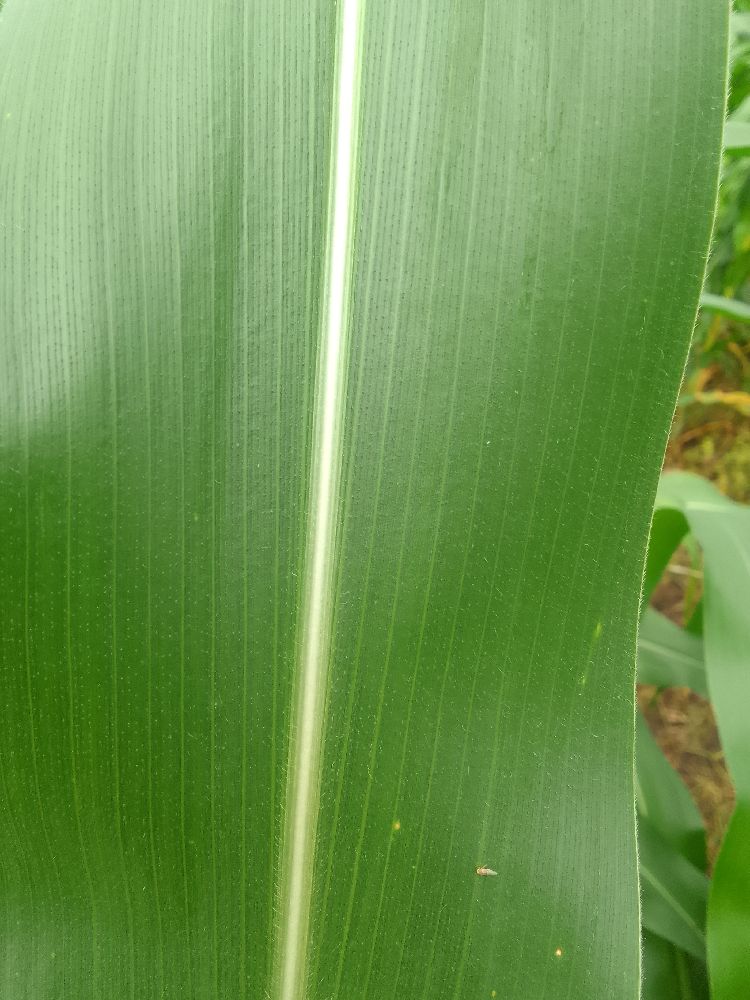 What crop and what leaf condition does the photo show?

maize, healthy
